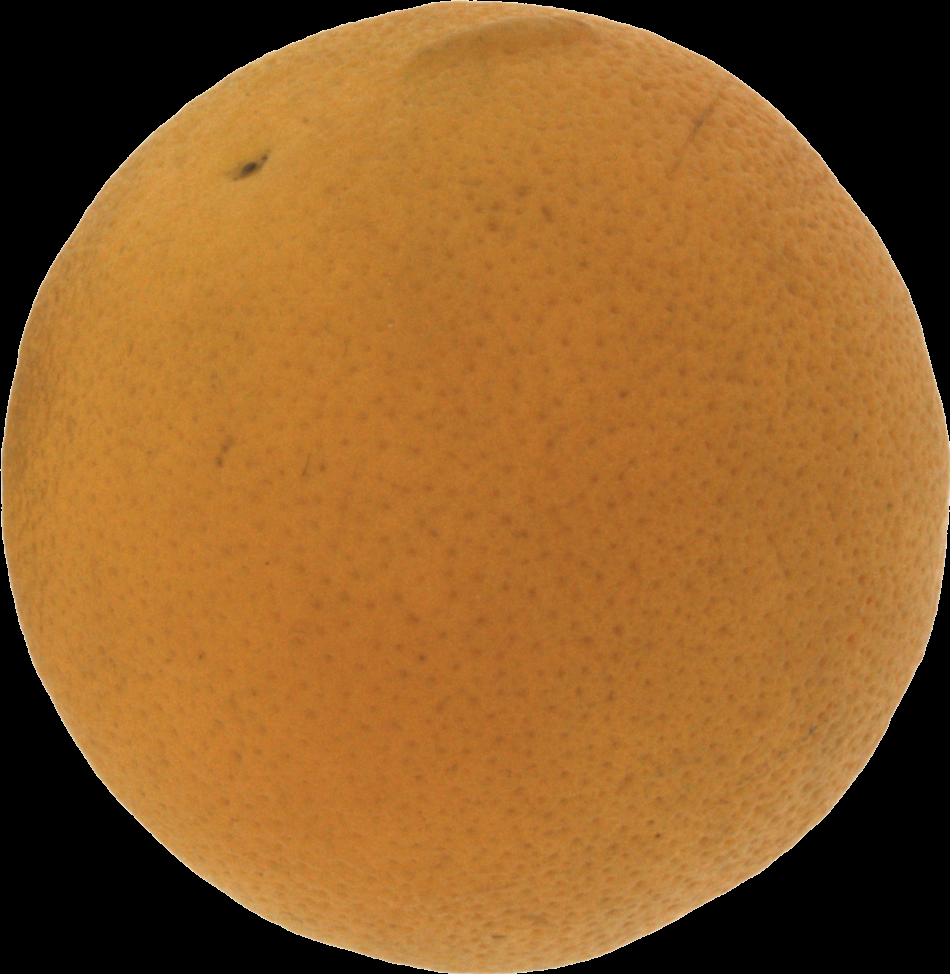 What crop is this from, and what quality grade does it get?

orange, bad
